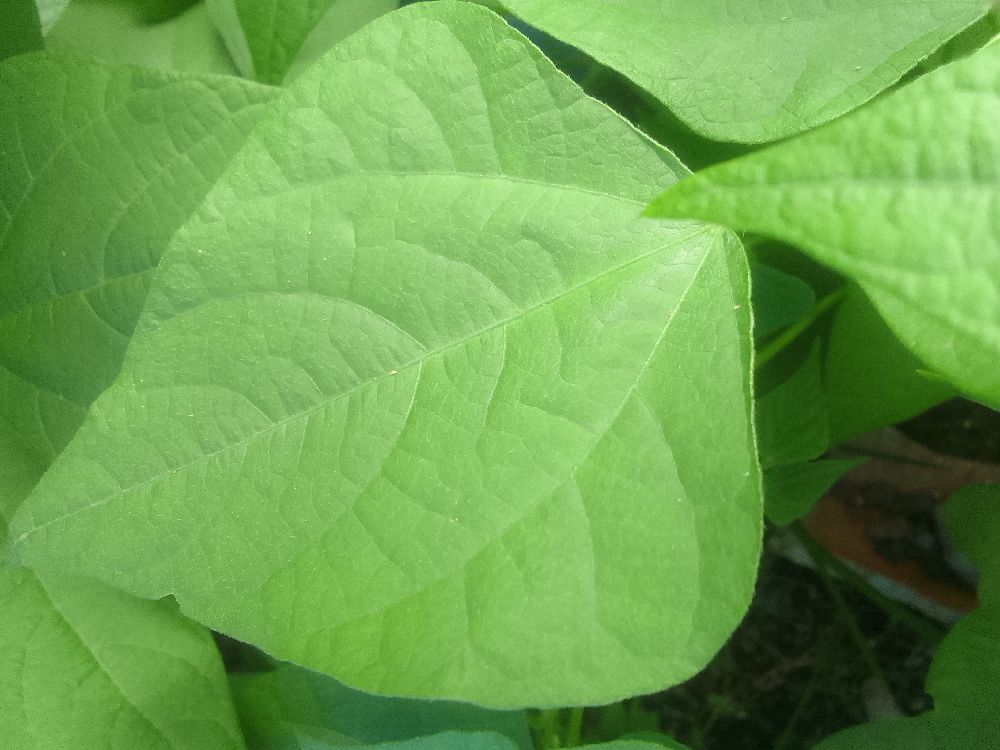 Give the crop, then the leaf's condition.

common bean, healthy
